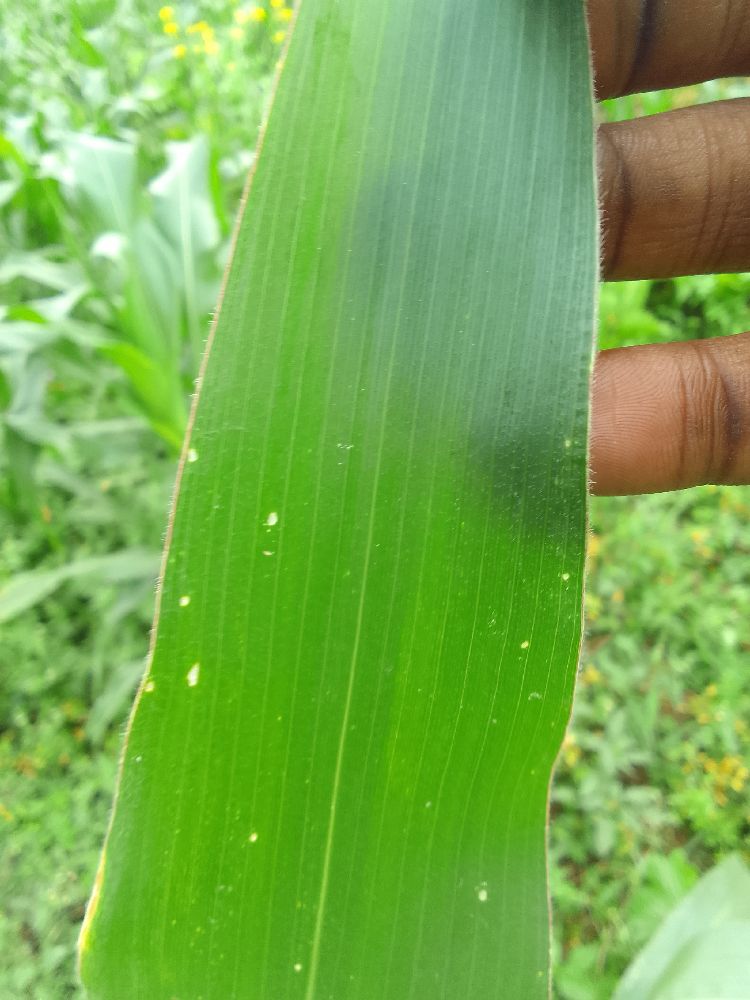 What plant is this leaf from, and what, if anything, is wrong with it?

maize, healthy
